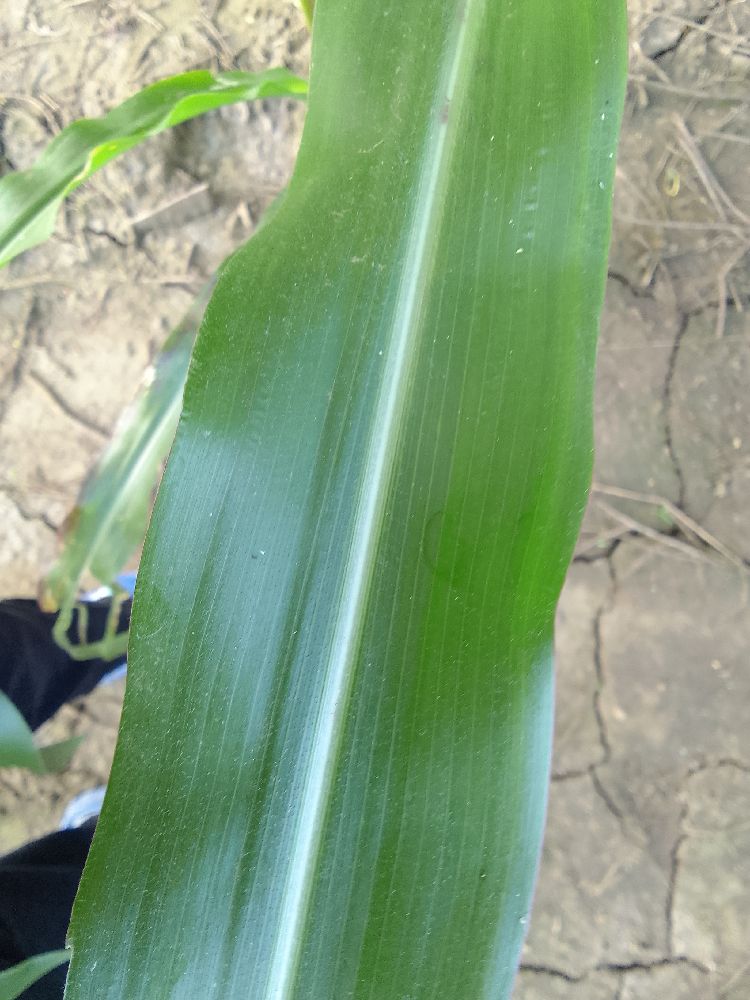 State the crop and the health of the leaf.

maize, healthy
